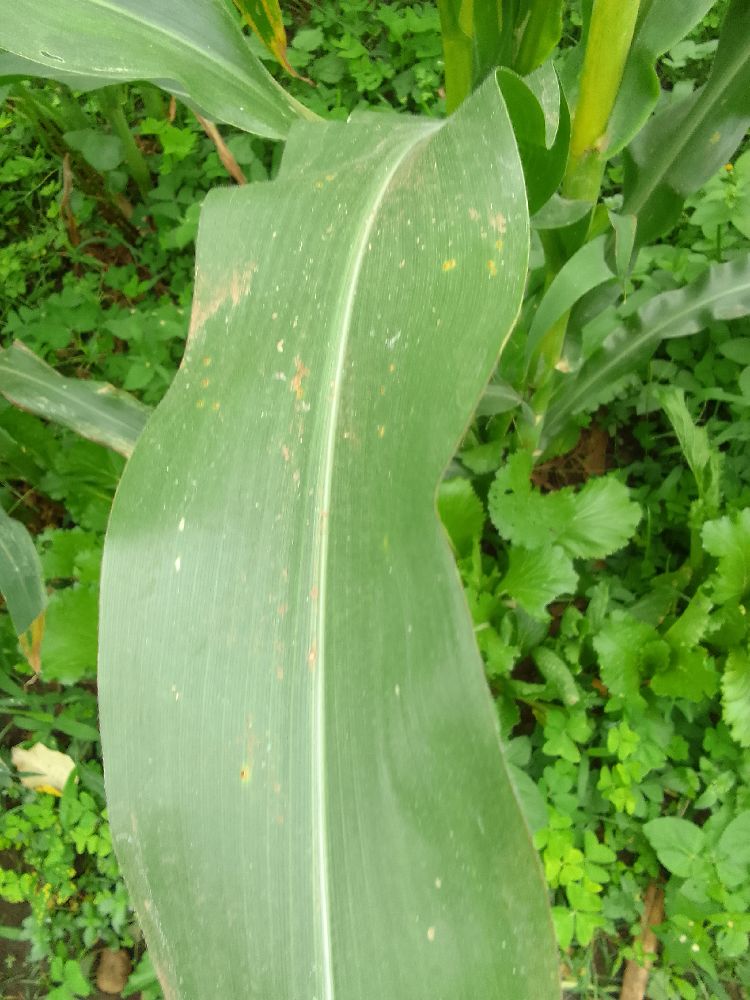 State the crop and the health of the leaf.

maize, healthy
